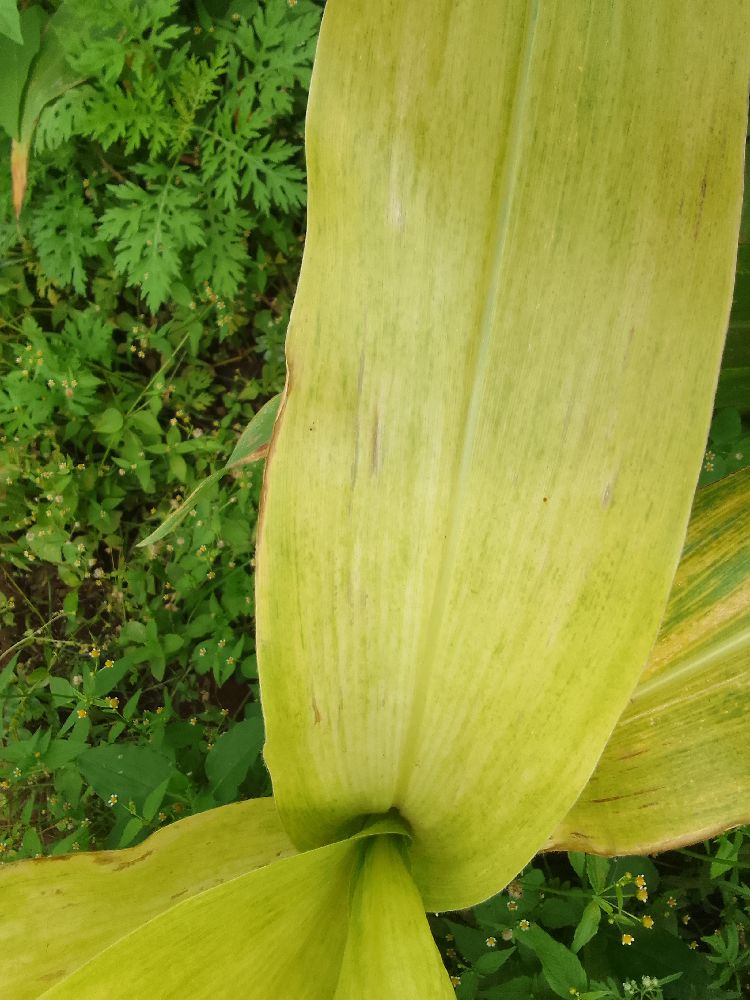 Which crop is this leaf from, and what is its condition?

maize, maize lethal necrosis
